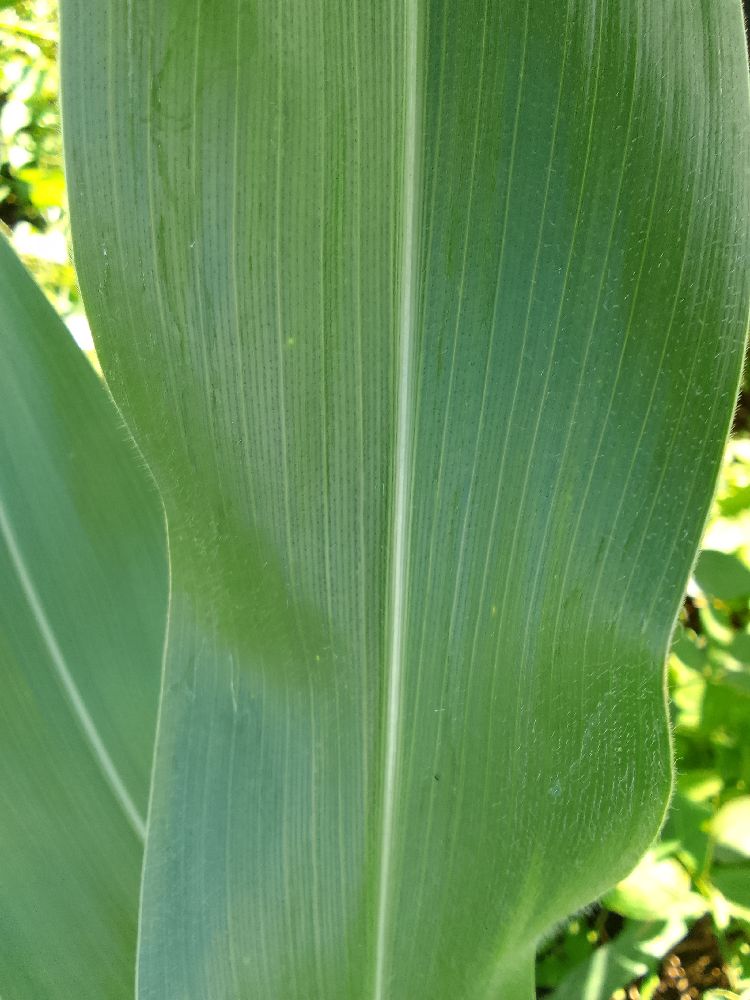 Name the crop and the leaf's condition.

maize, healthy
